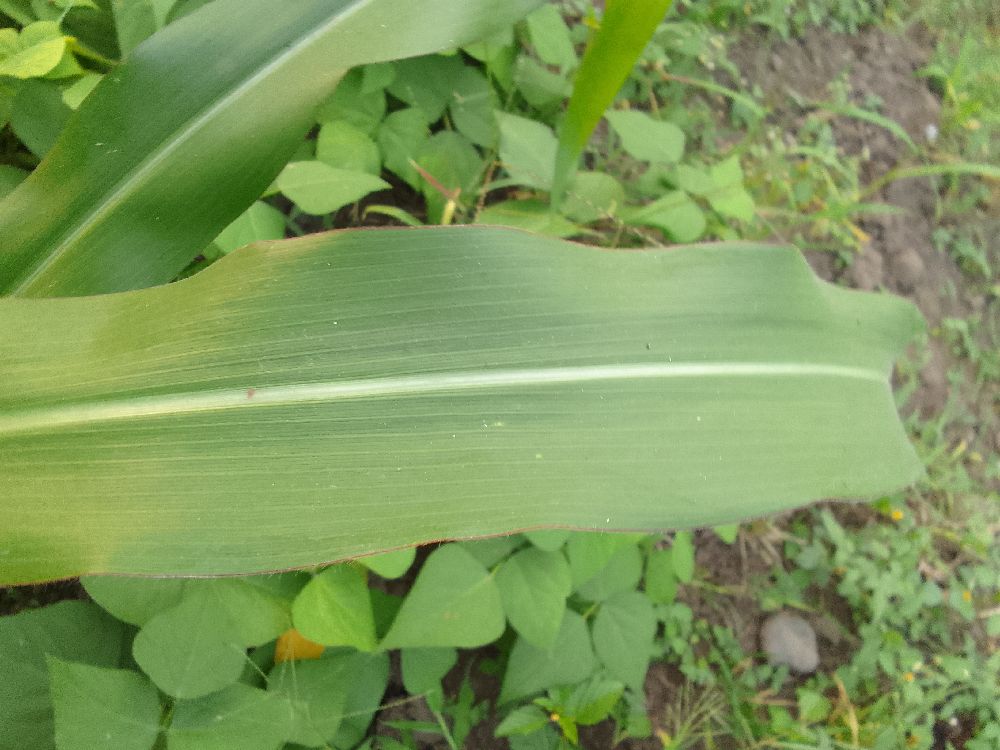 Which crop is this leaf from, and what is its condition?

maize, healthy
